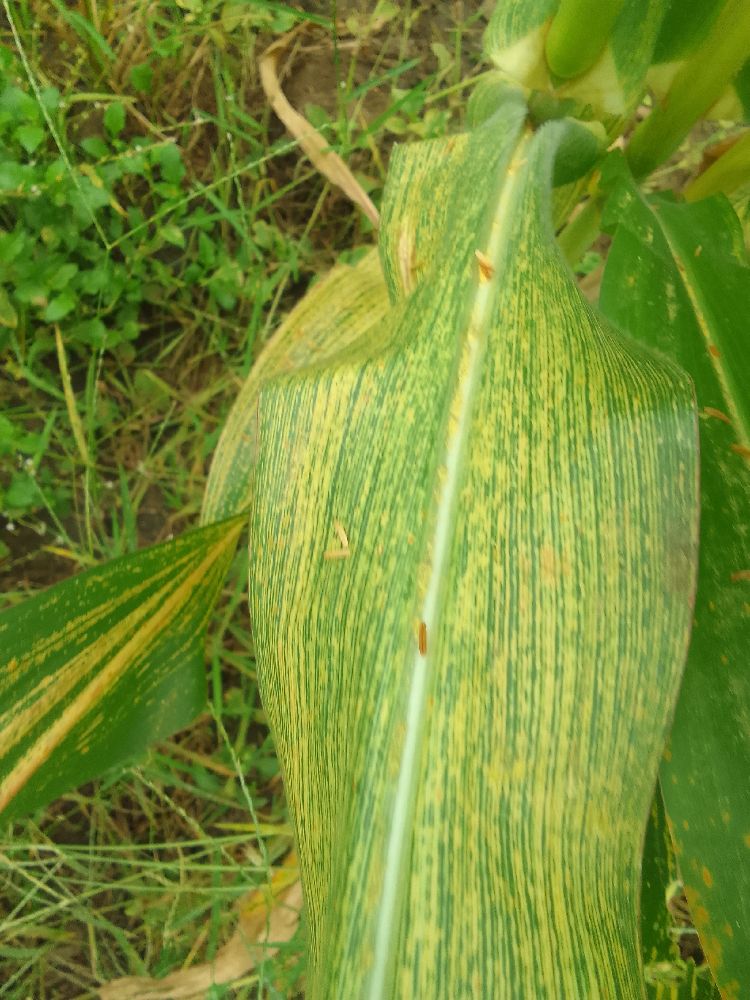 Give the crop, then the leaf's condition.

maize, maize streak virus
